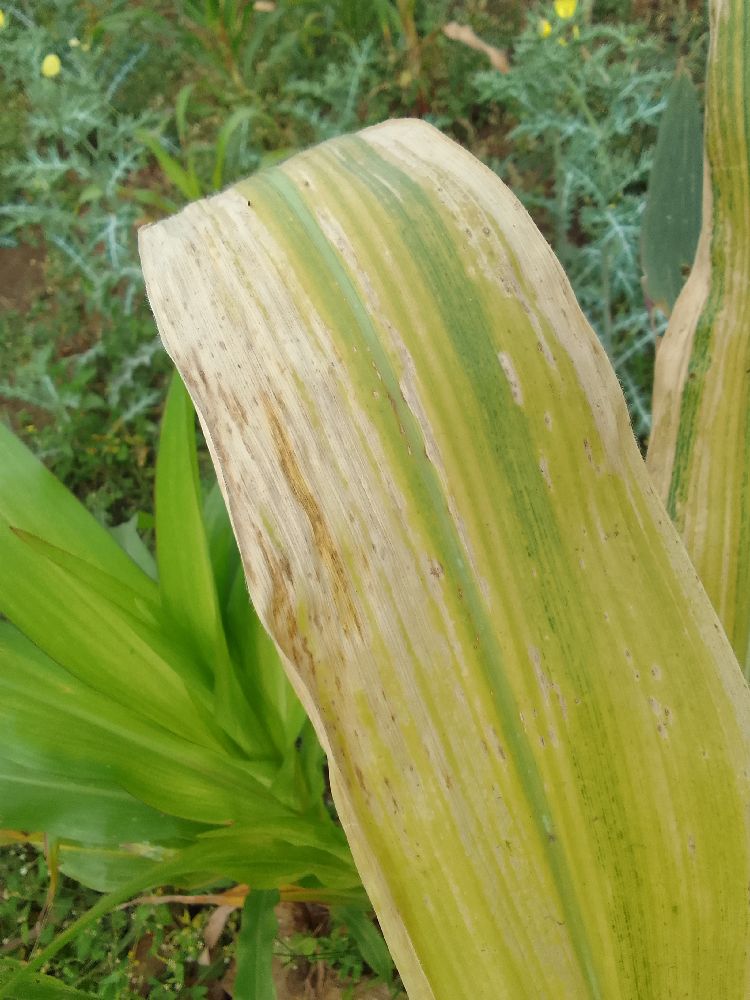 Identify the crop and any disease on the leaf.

maize, maize lethal necrosis
